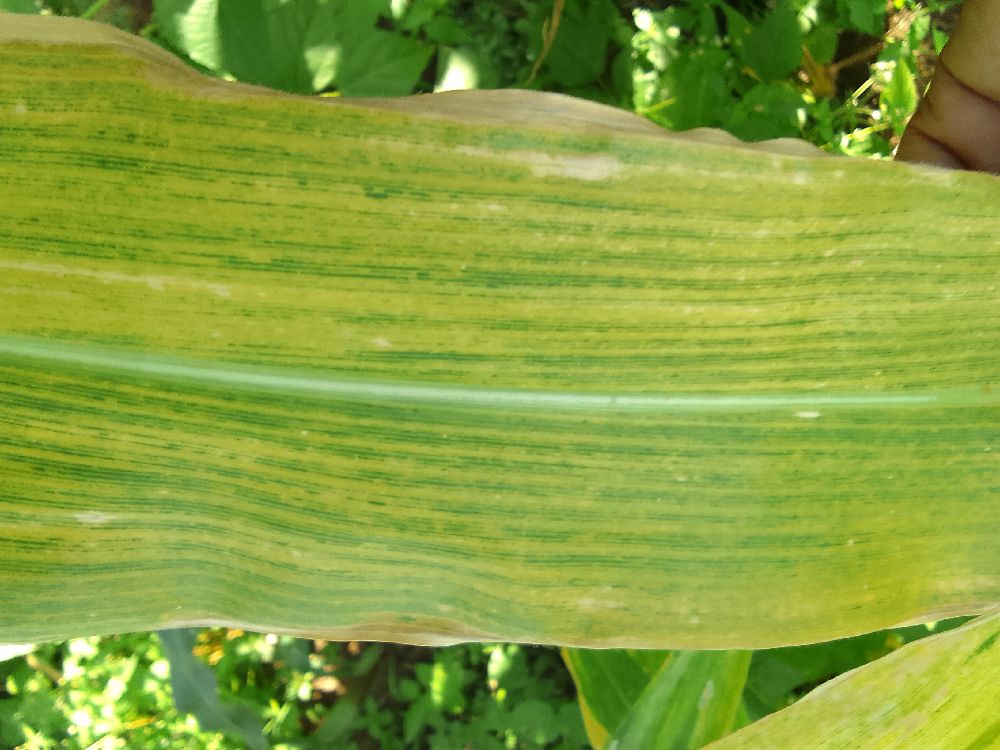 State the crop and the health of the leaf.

maize, maize lethal necrosis
